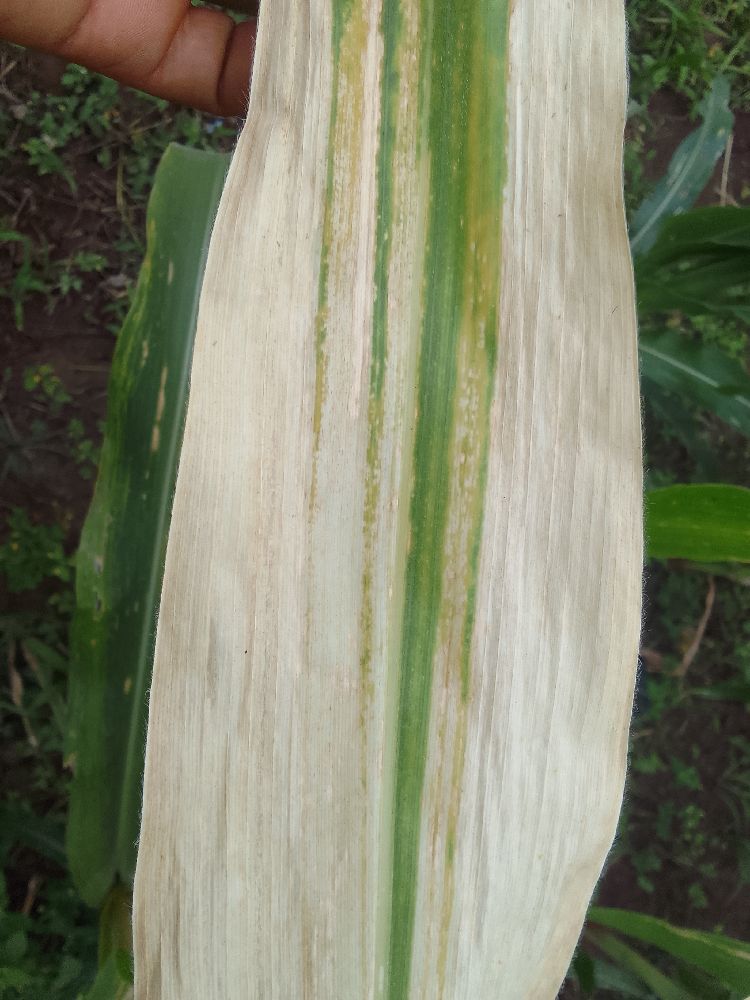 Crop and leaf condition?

maize, maize lethal necrosis
